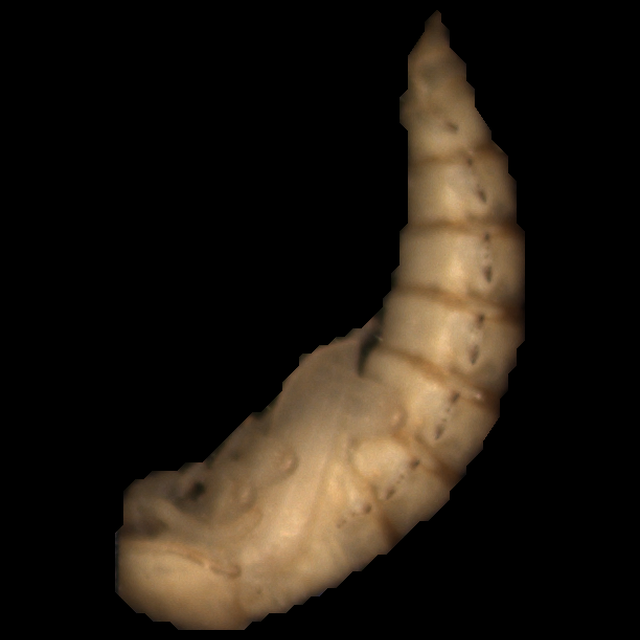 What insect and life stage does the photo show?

mealworm pupa
